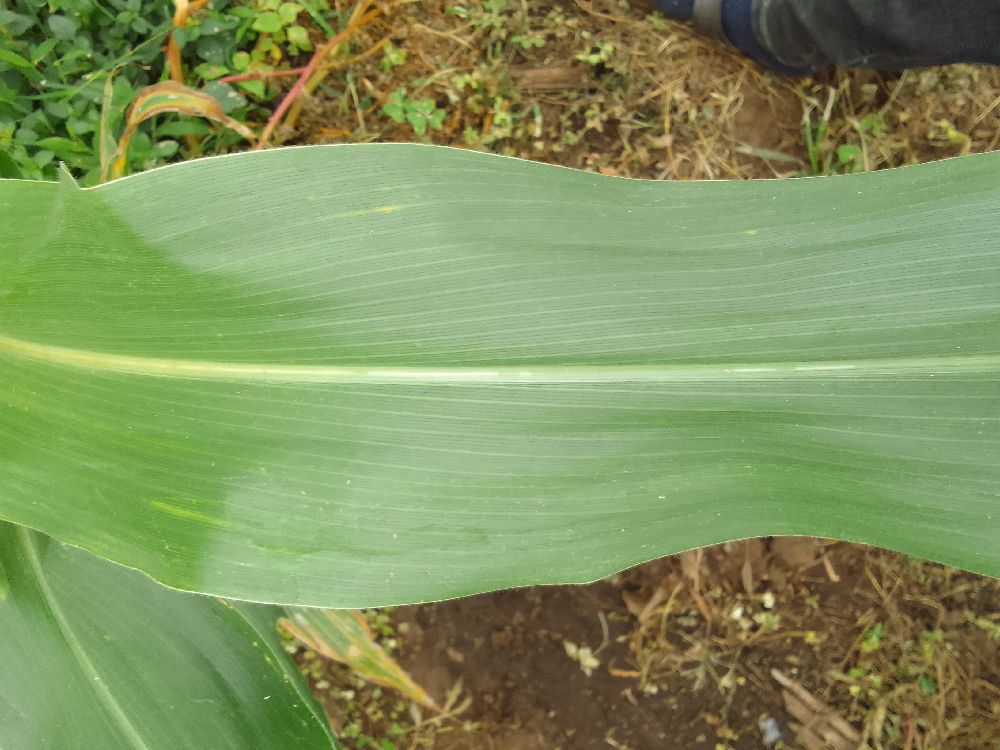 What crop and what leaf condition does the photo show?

maize, healthy
